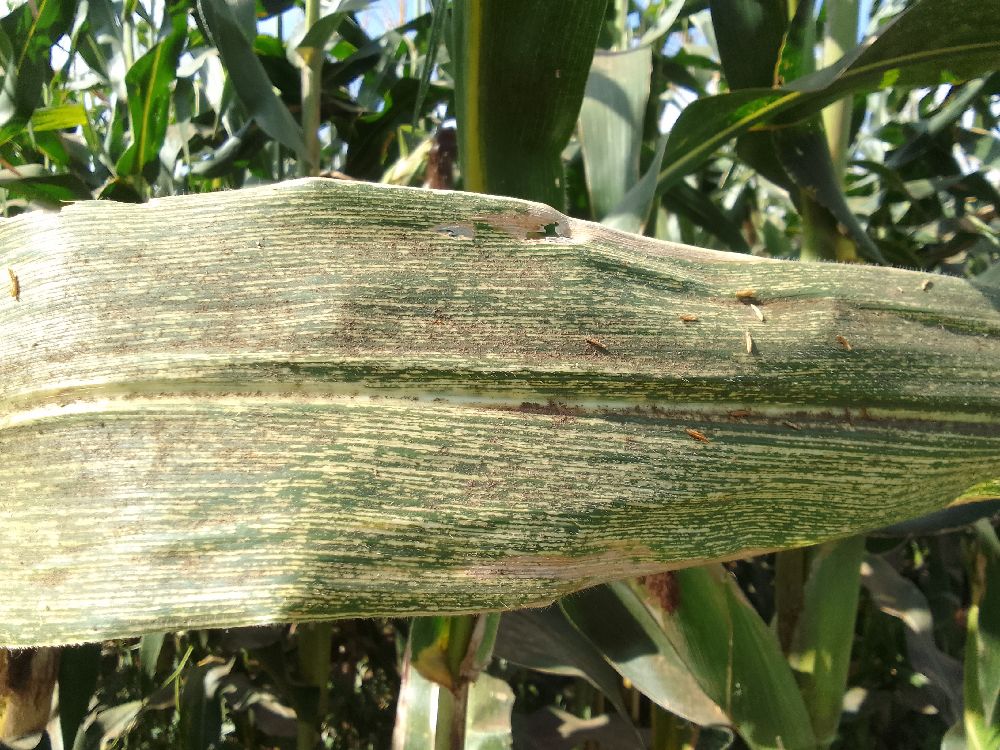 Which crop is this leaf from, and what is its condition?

maize, maize streak virus
